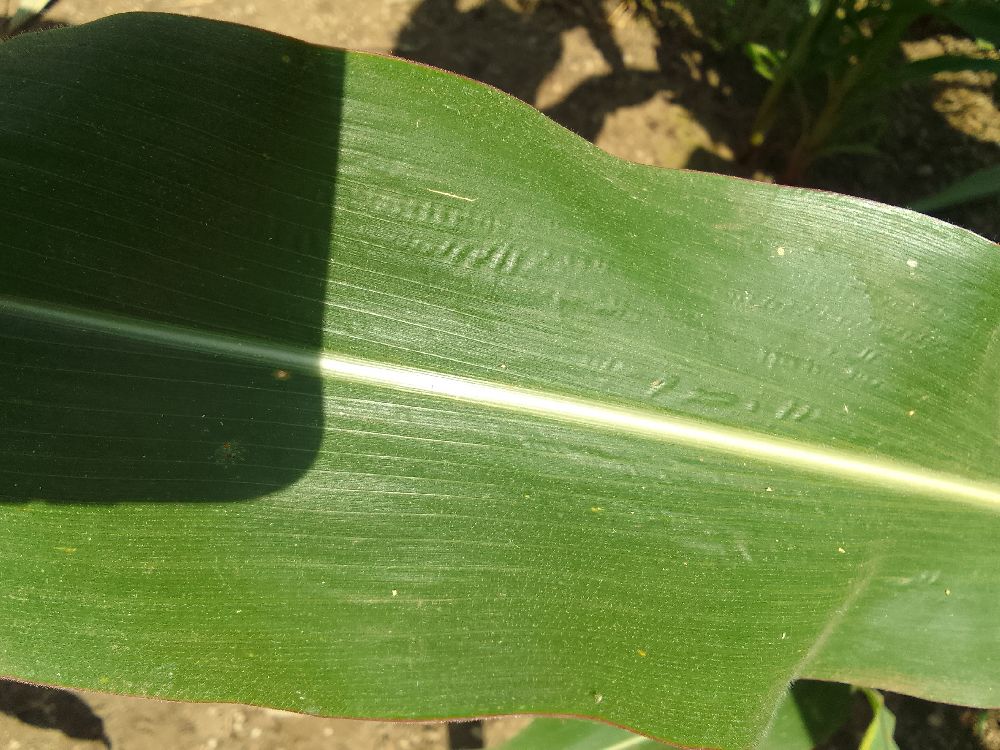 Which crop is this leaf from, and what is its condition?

maize, healthy
